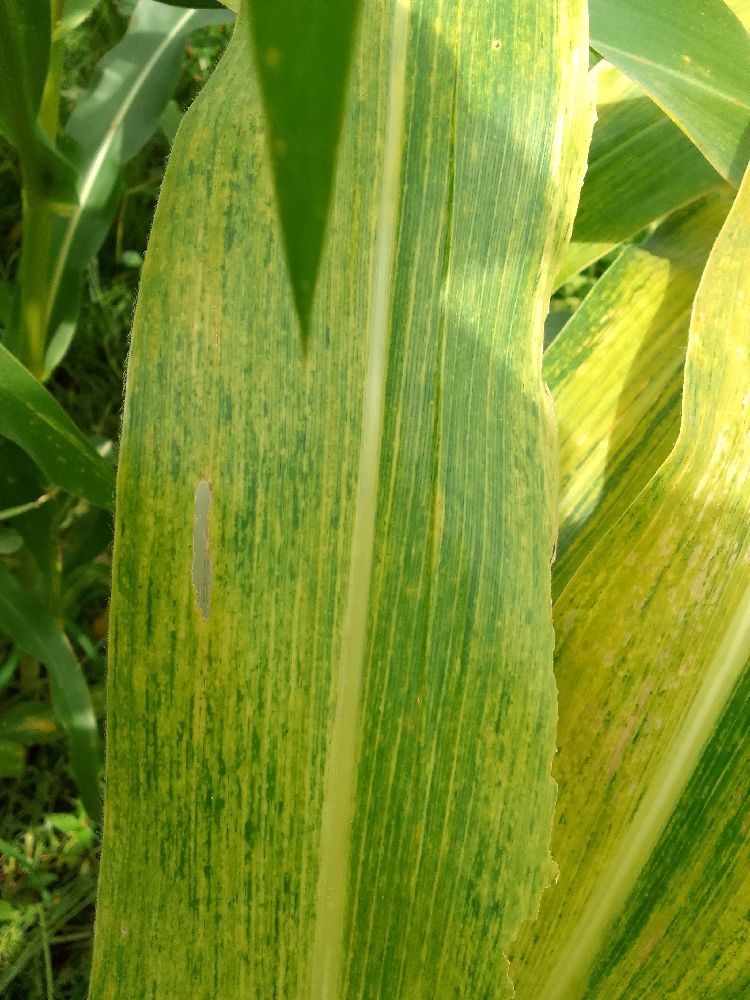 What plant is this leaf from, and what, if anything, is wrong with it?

maize, maize lethal necrosis
